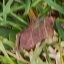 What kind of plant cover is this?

grass
